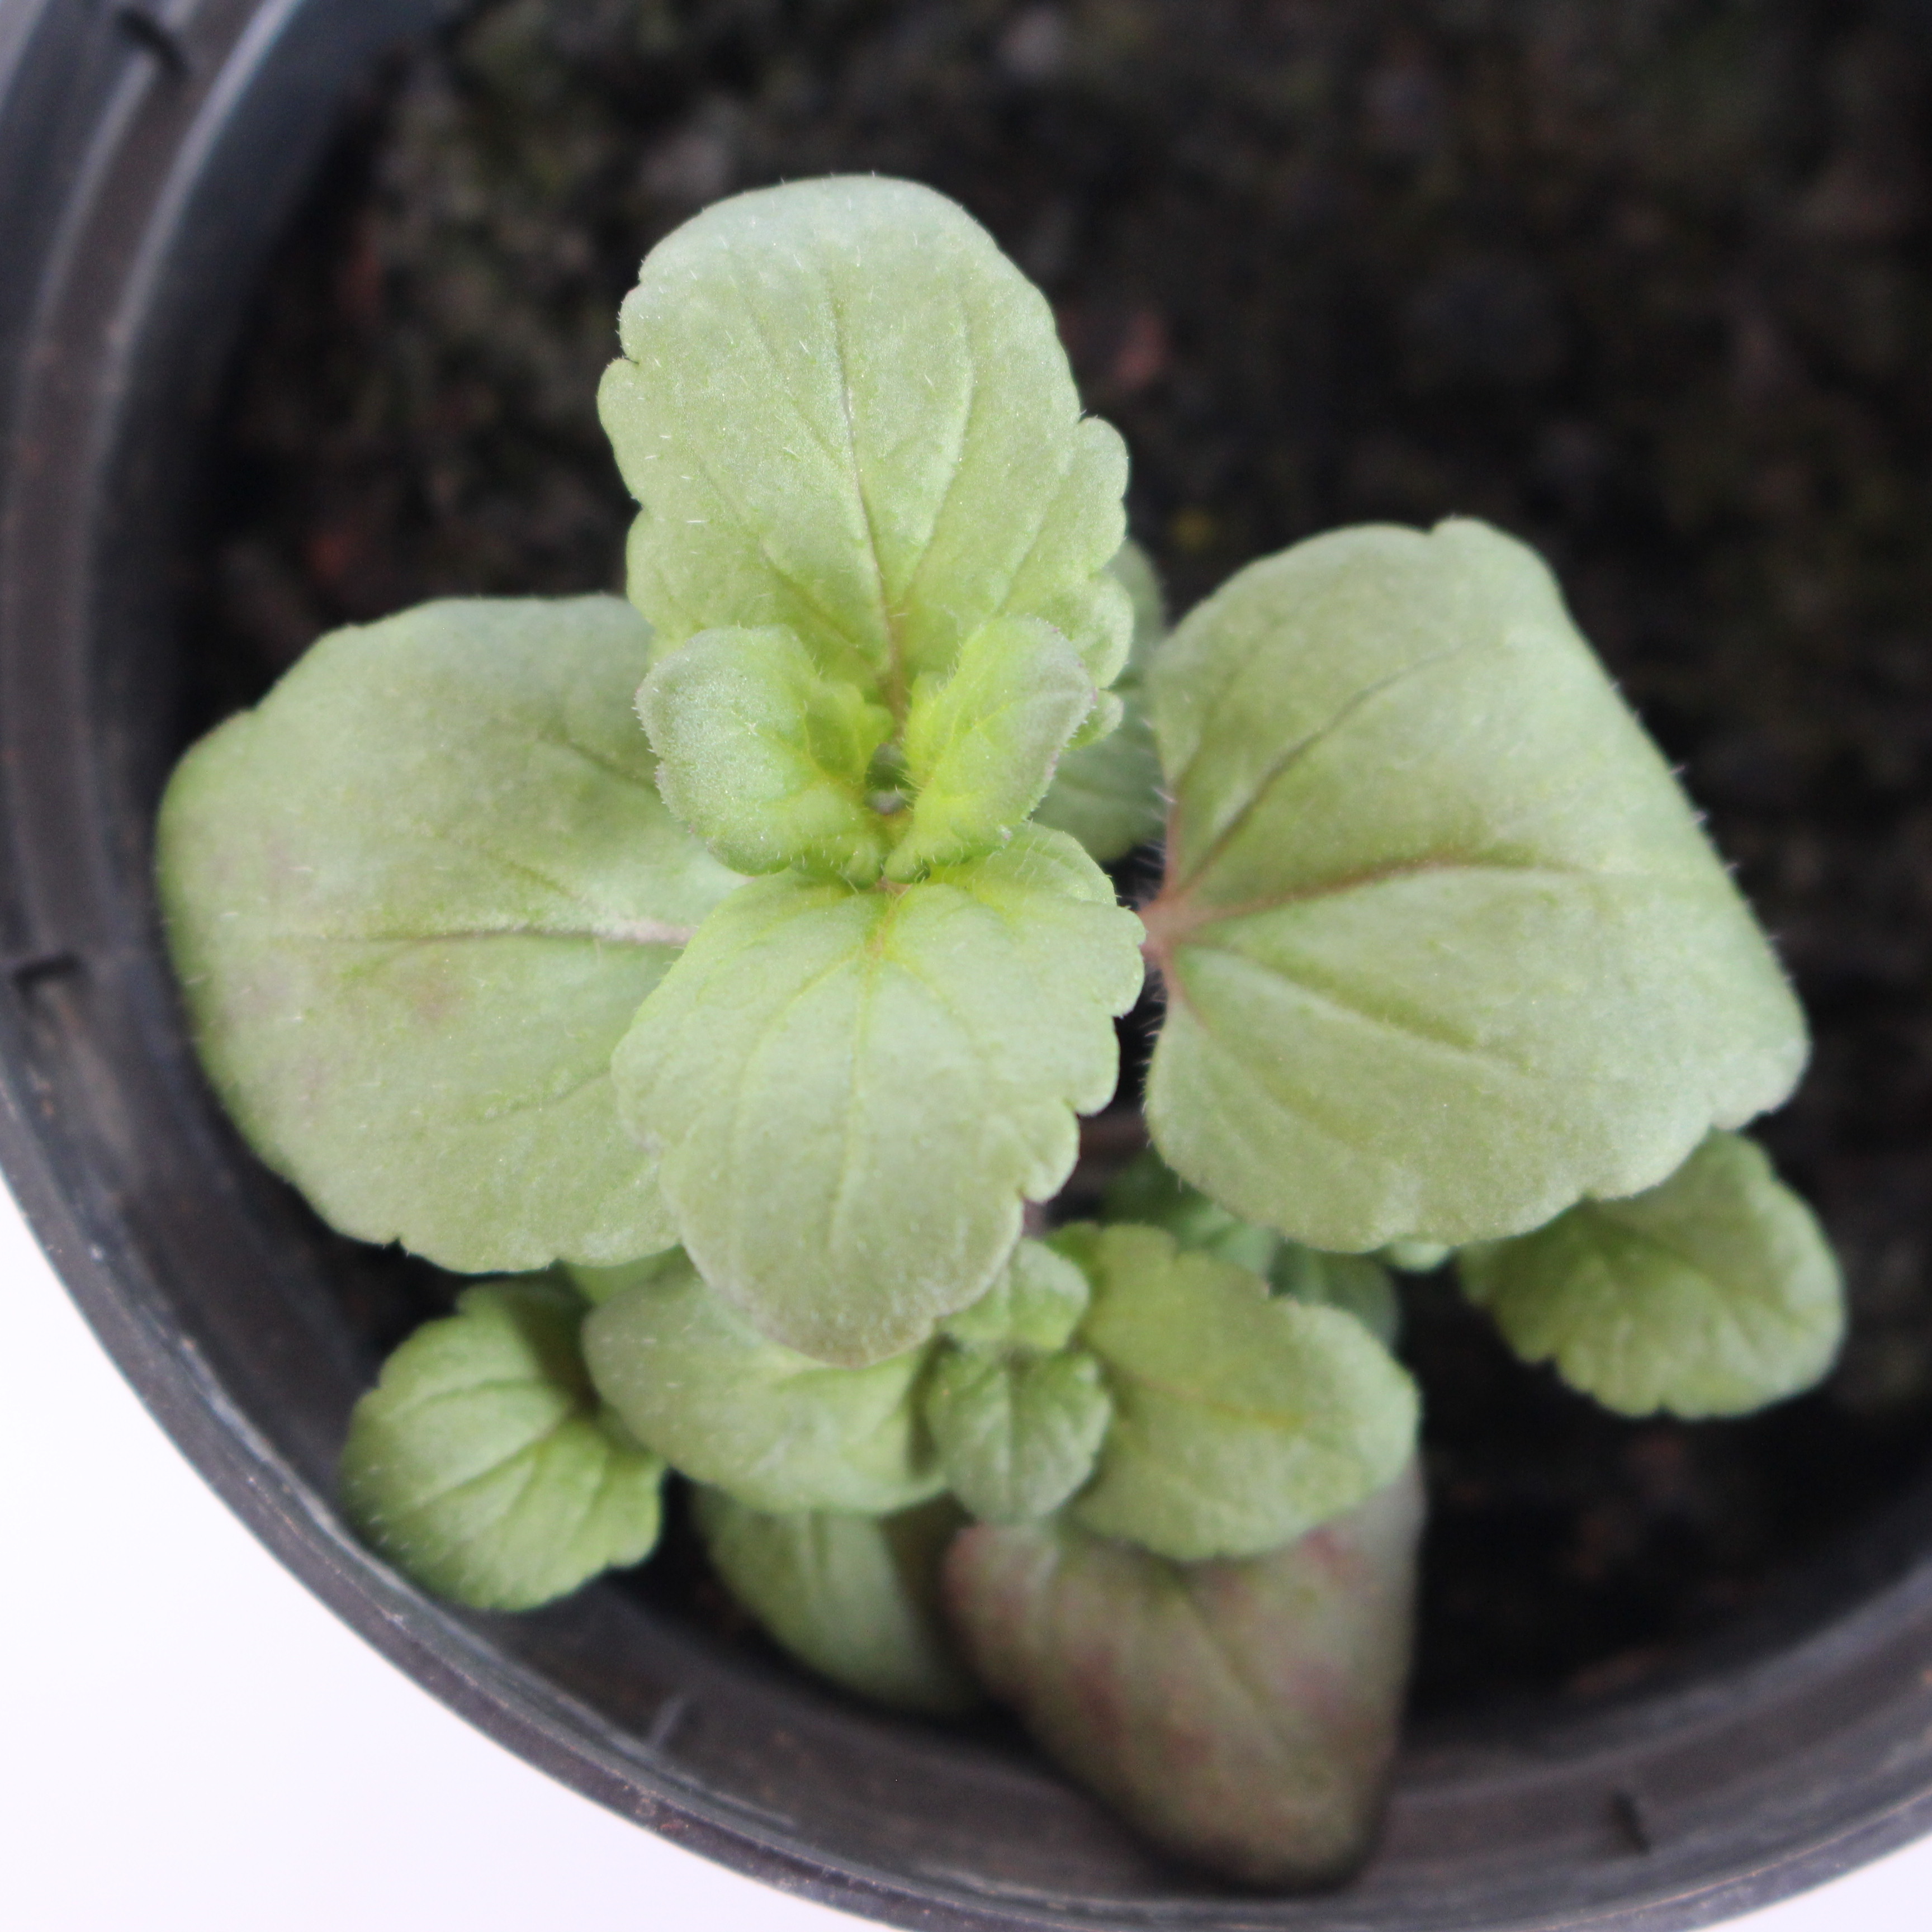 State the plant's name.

Veronica persica
